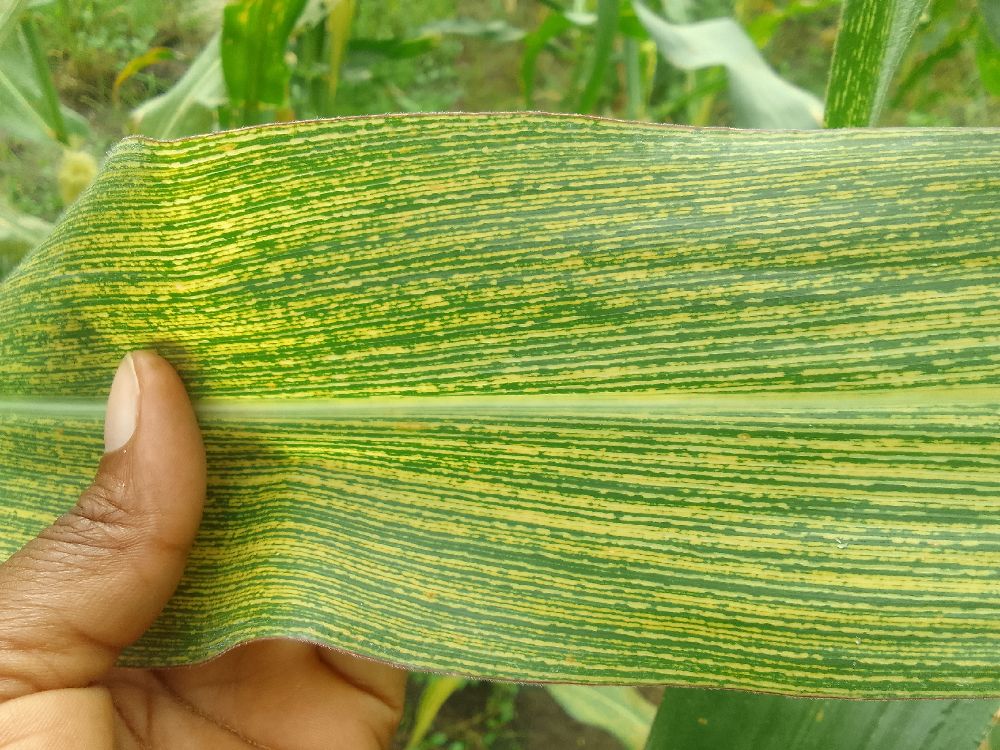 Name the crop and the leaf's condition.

maize, maize streak virus
